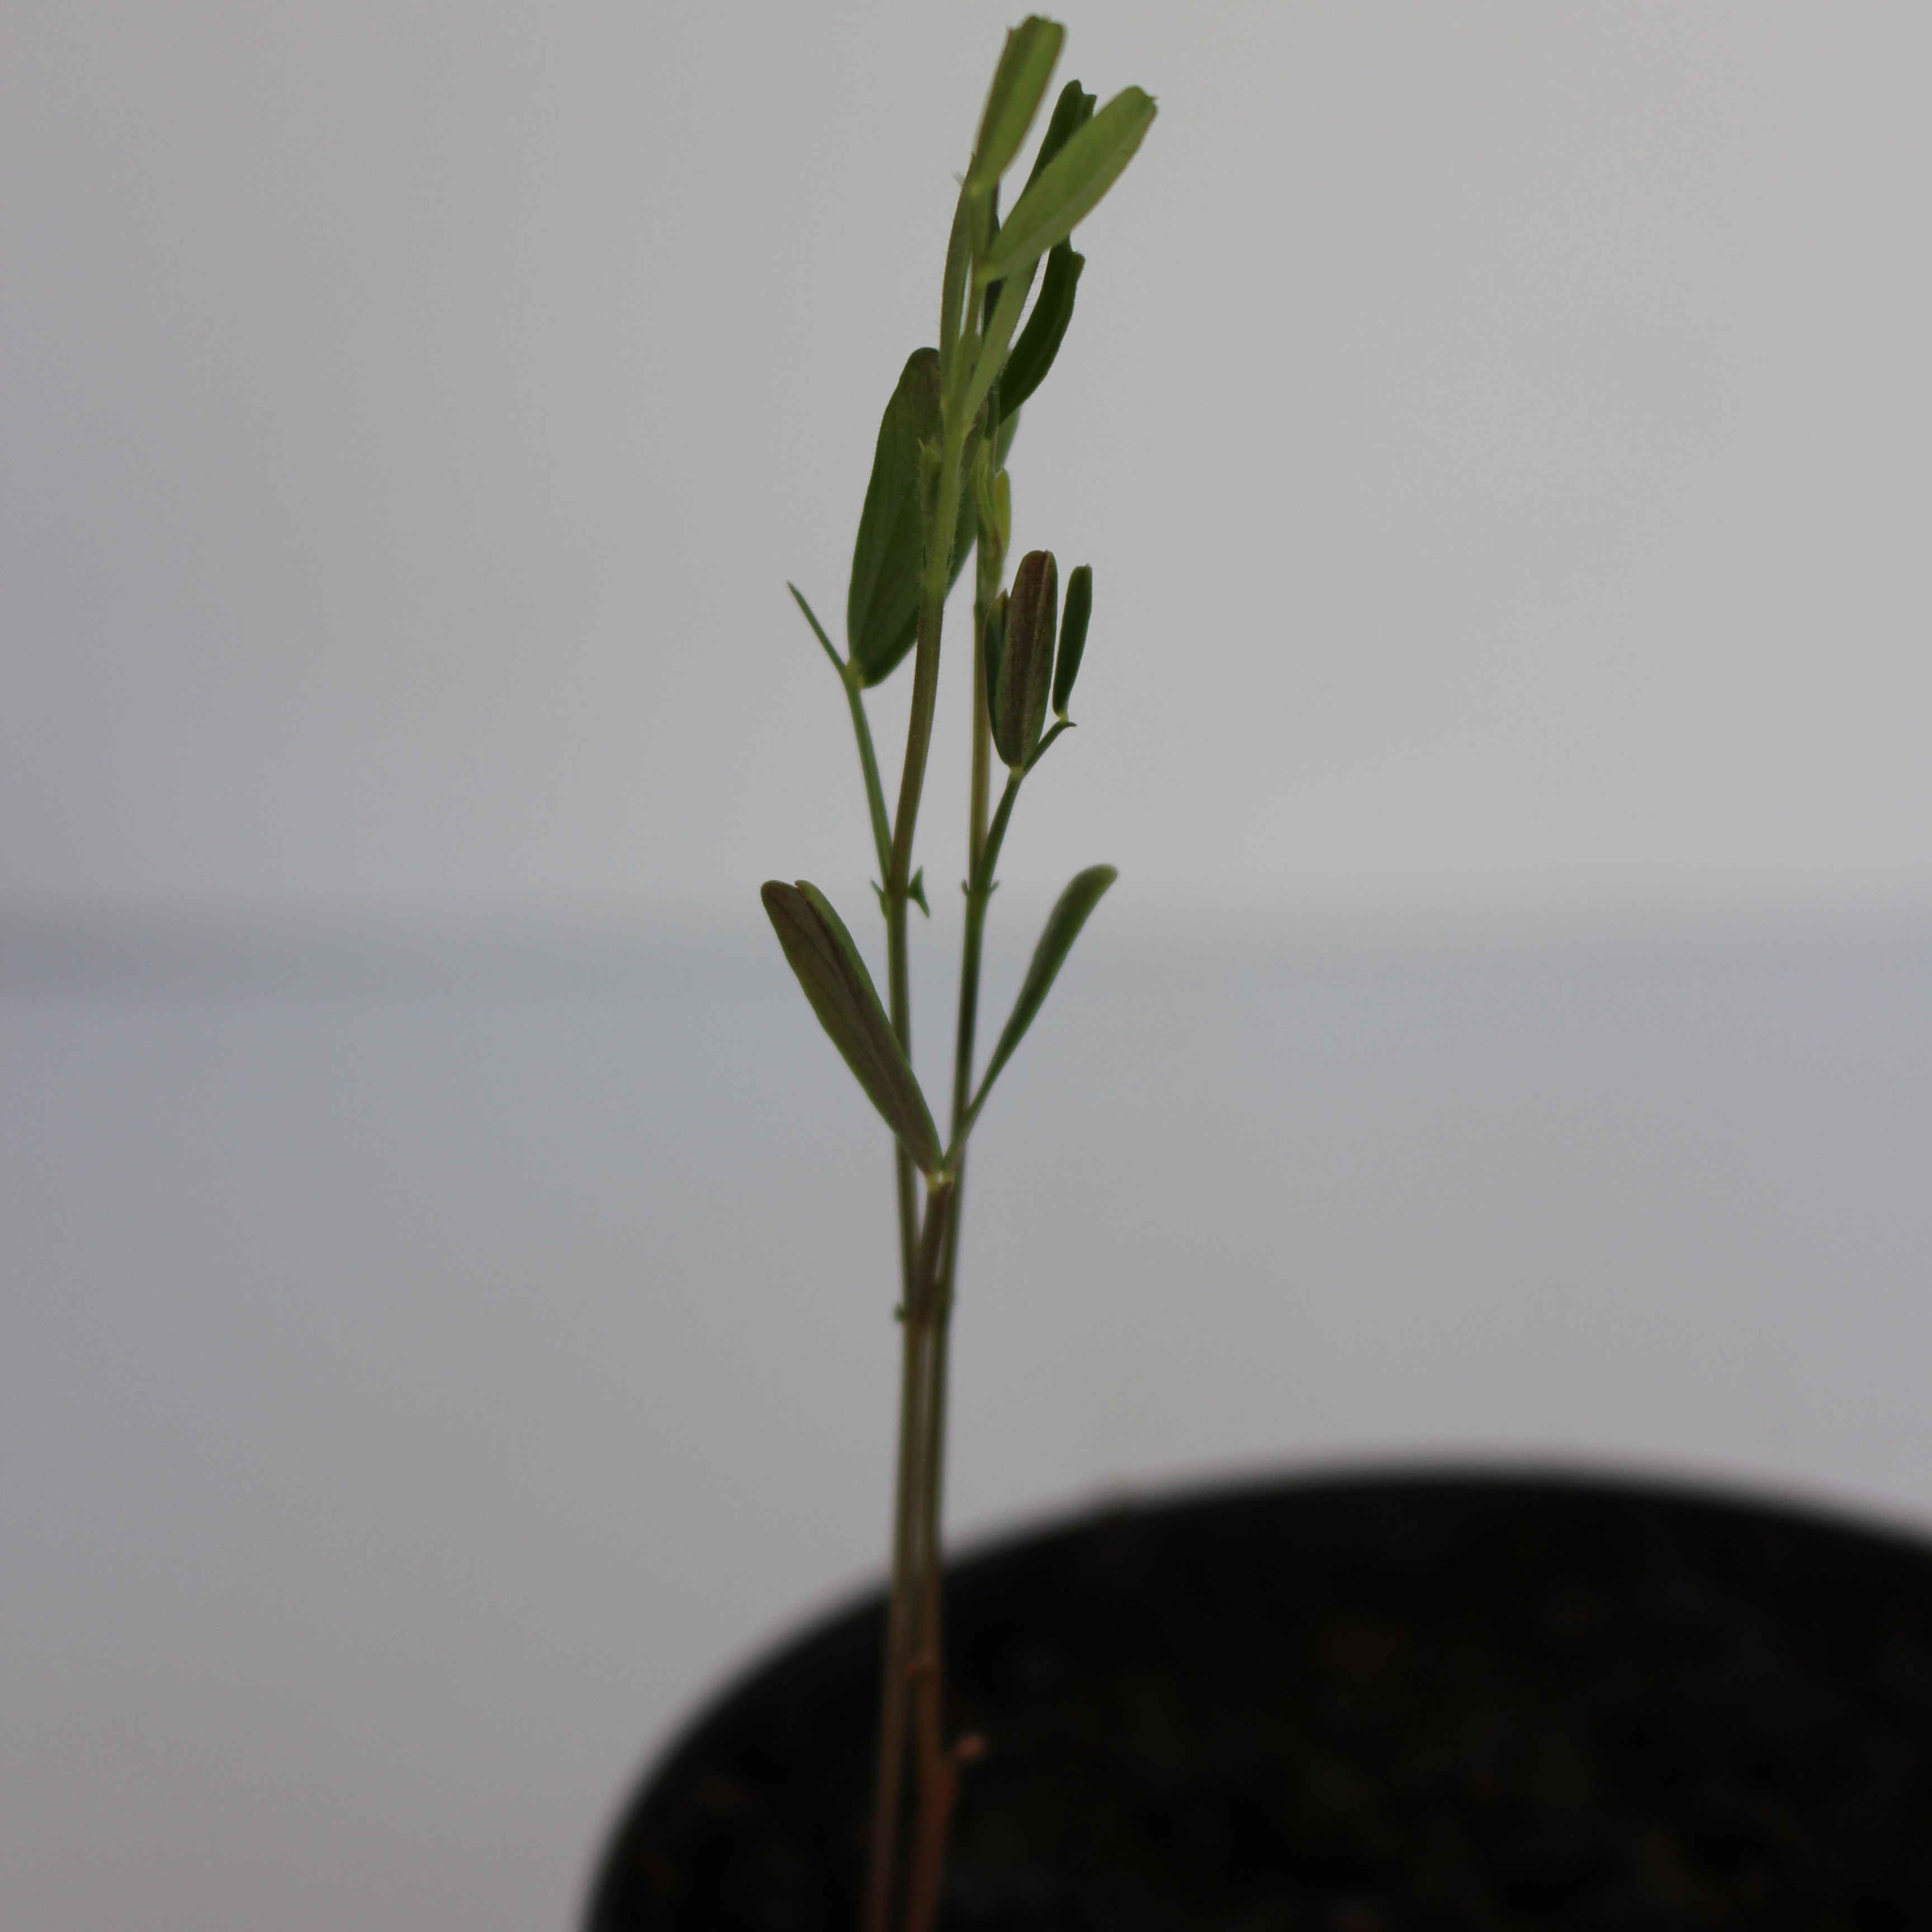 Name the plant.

Vicia sativa
